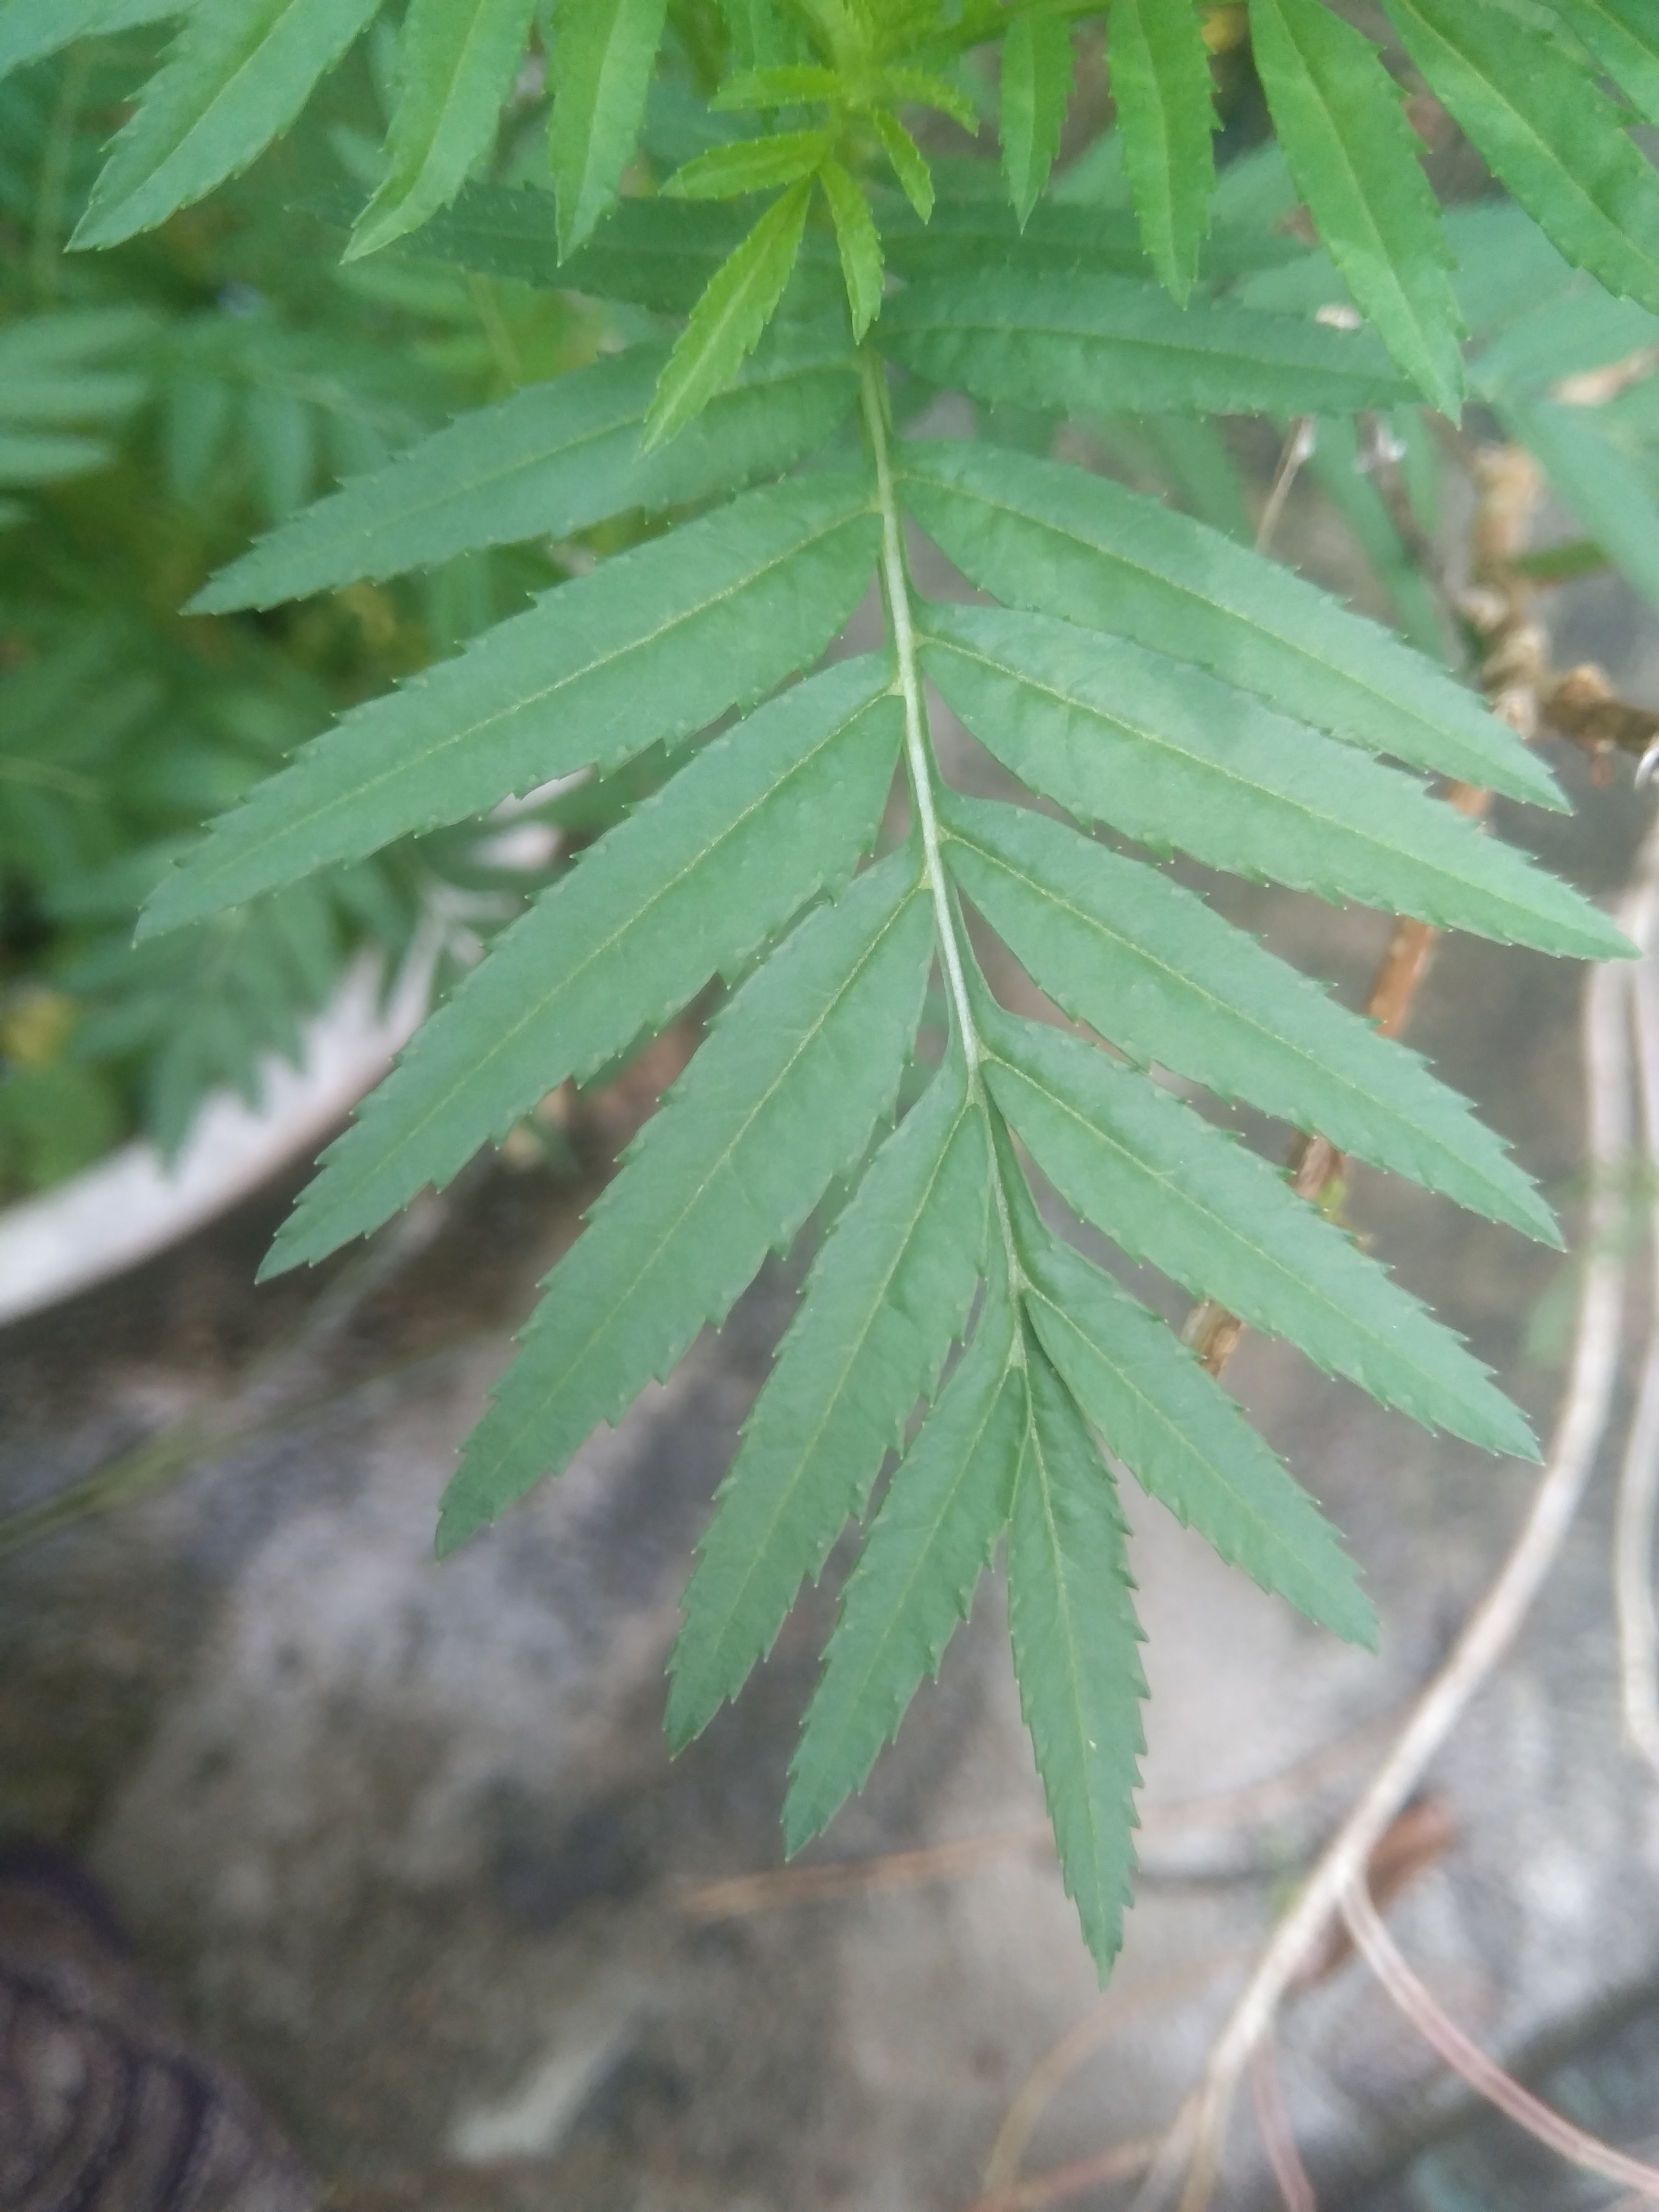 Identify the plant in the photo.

marigold
